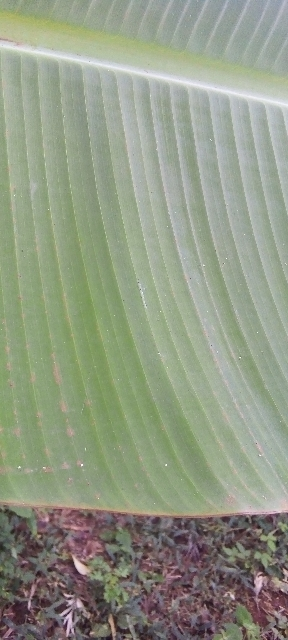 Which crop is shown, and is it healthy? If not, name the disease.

banana, healthy
